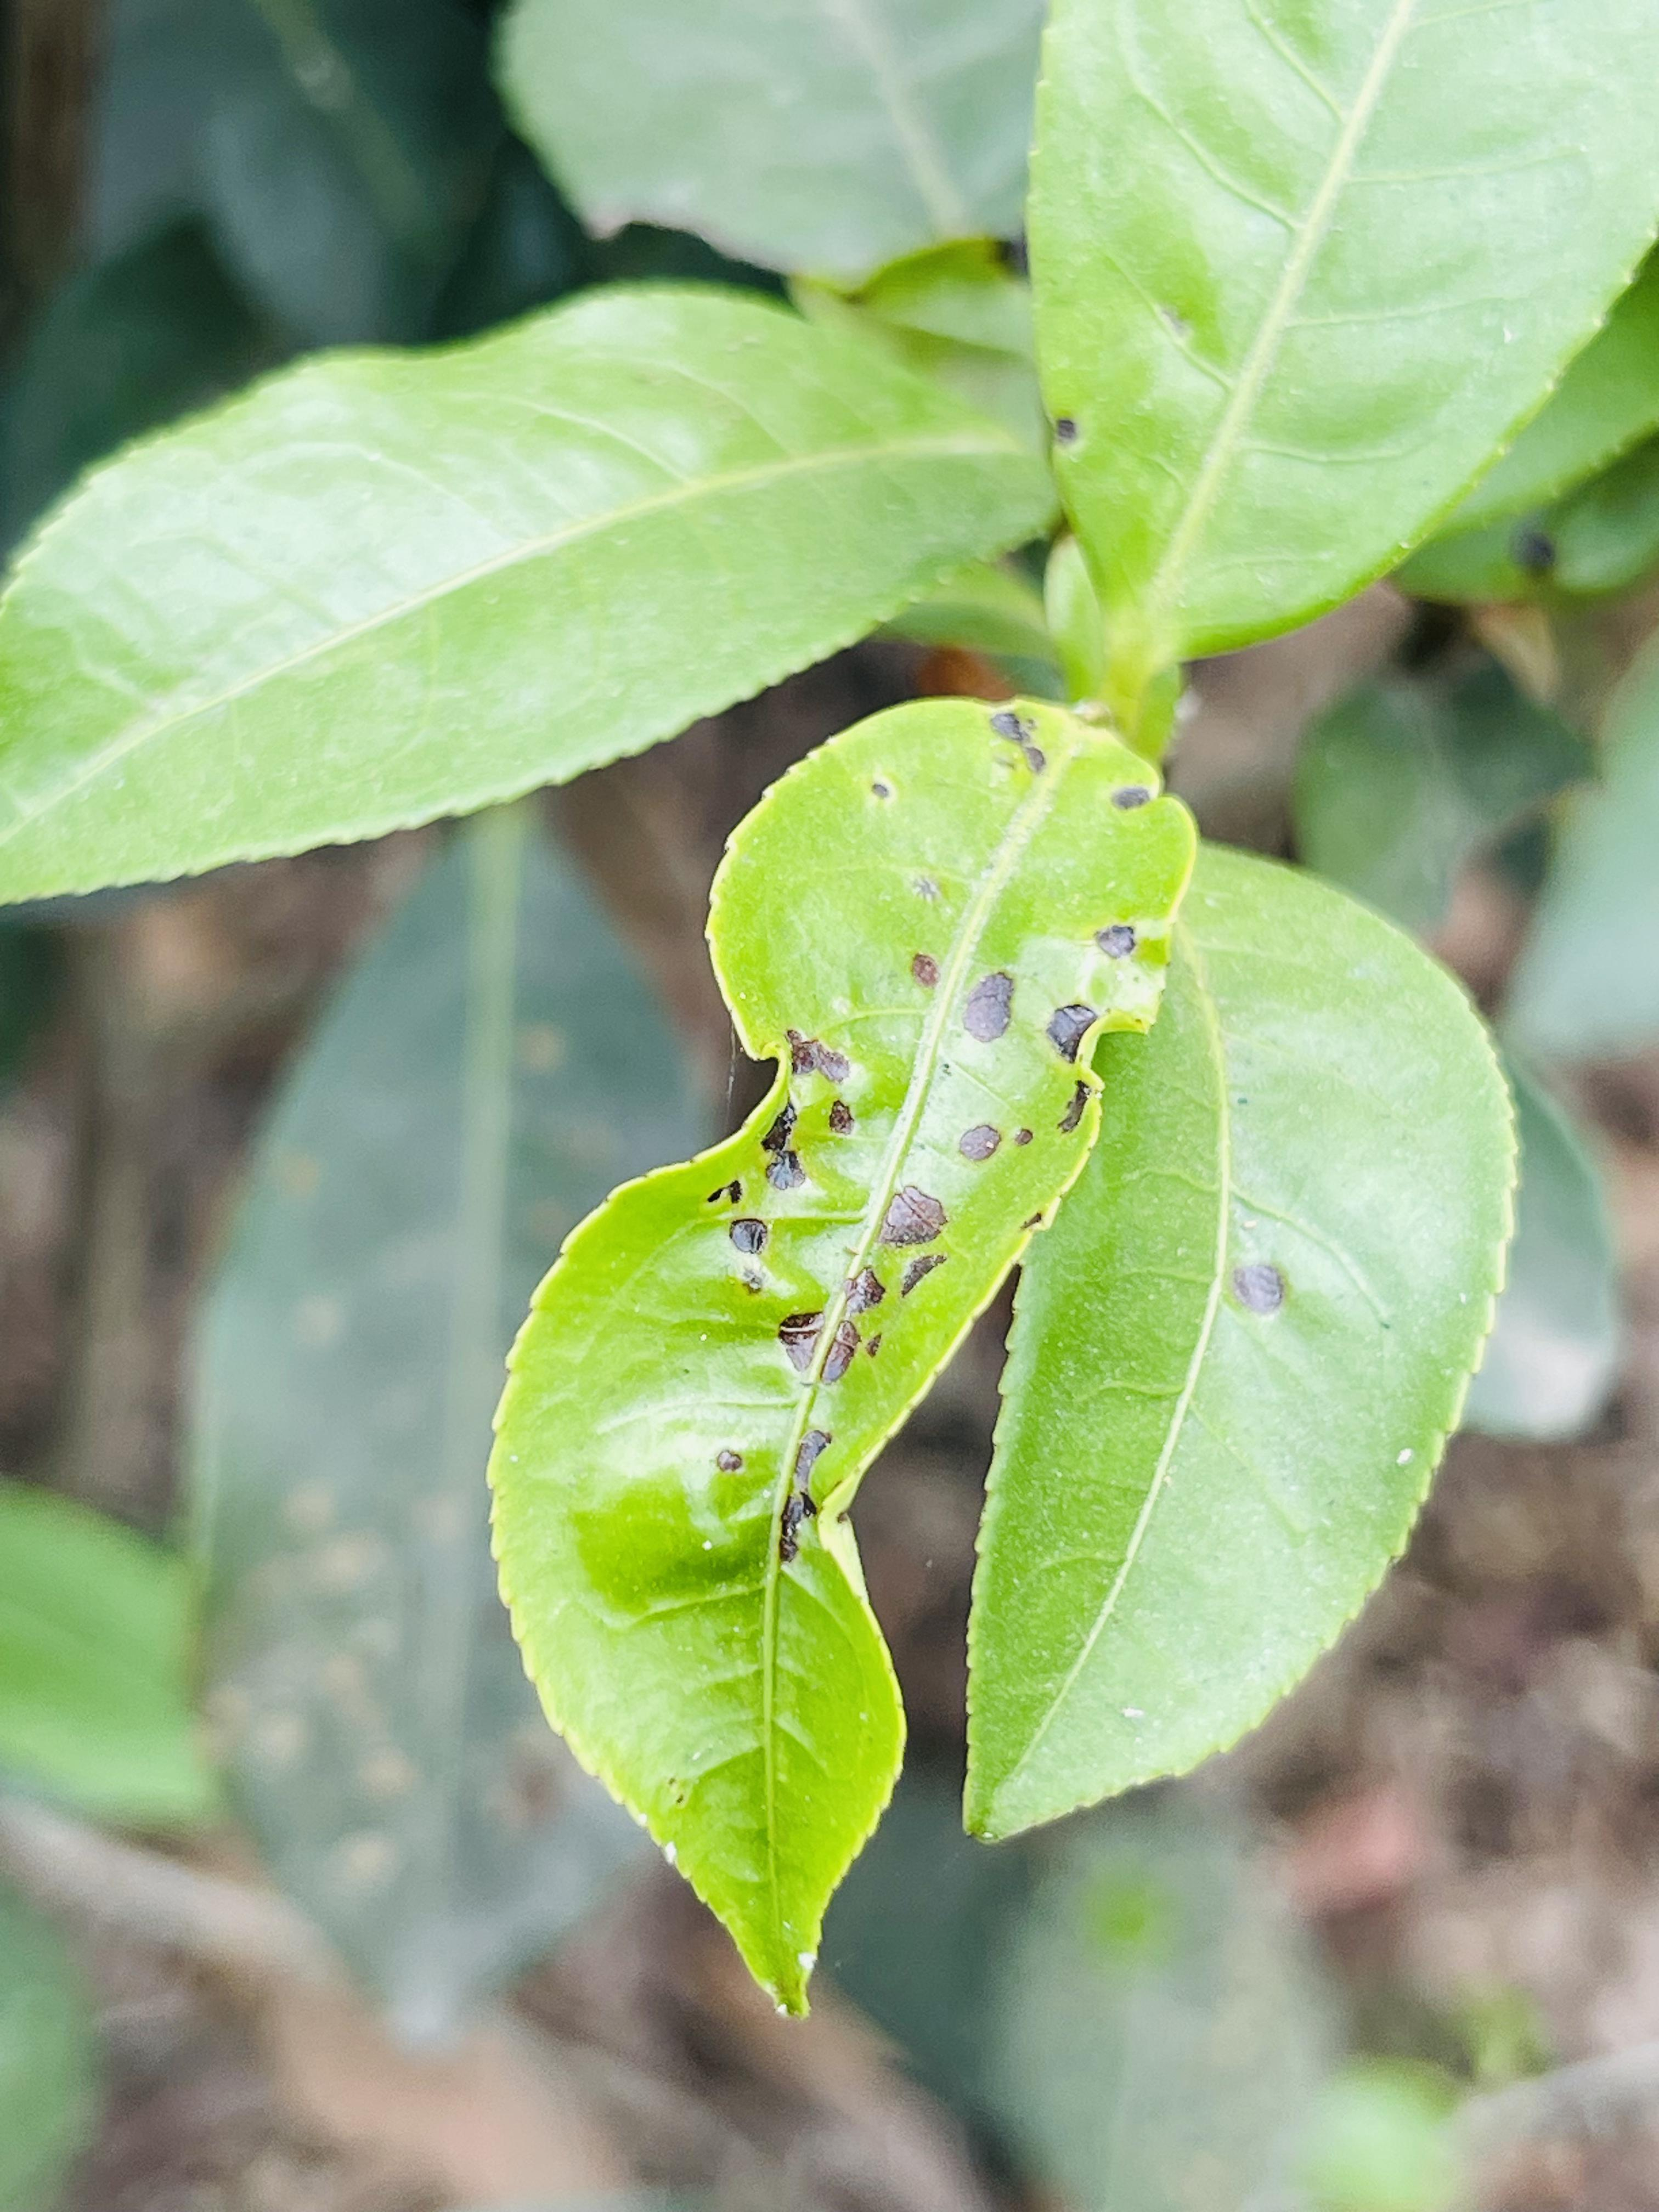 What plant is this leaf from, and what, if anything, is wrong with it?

tea, helopeltis
